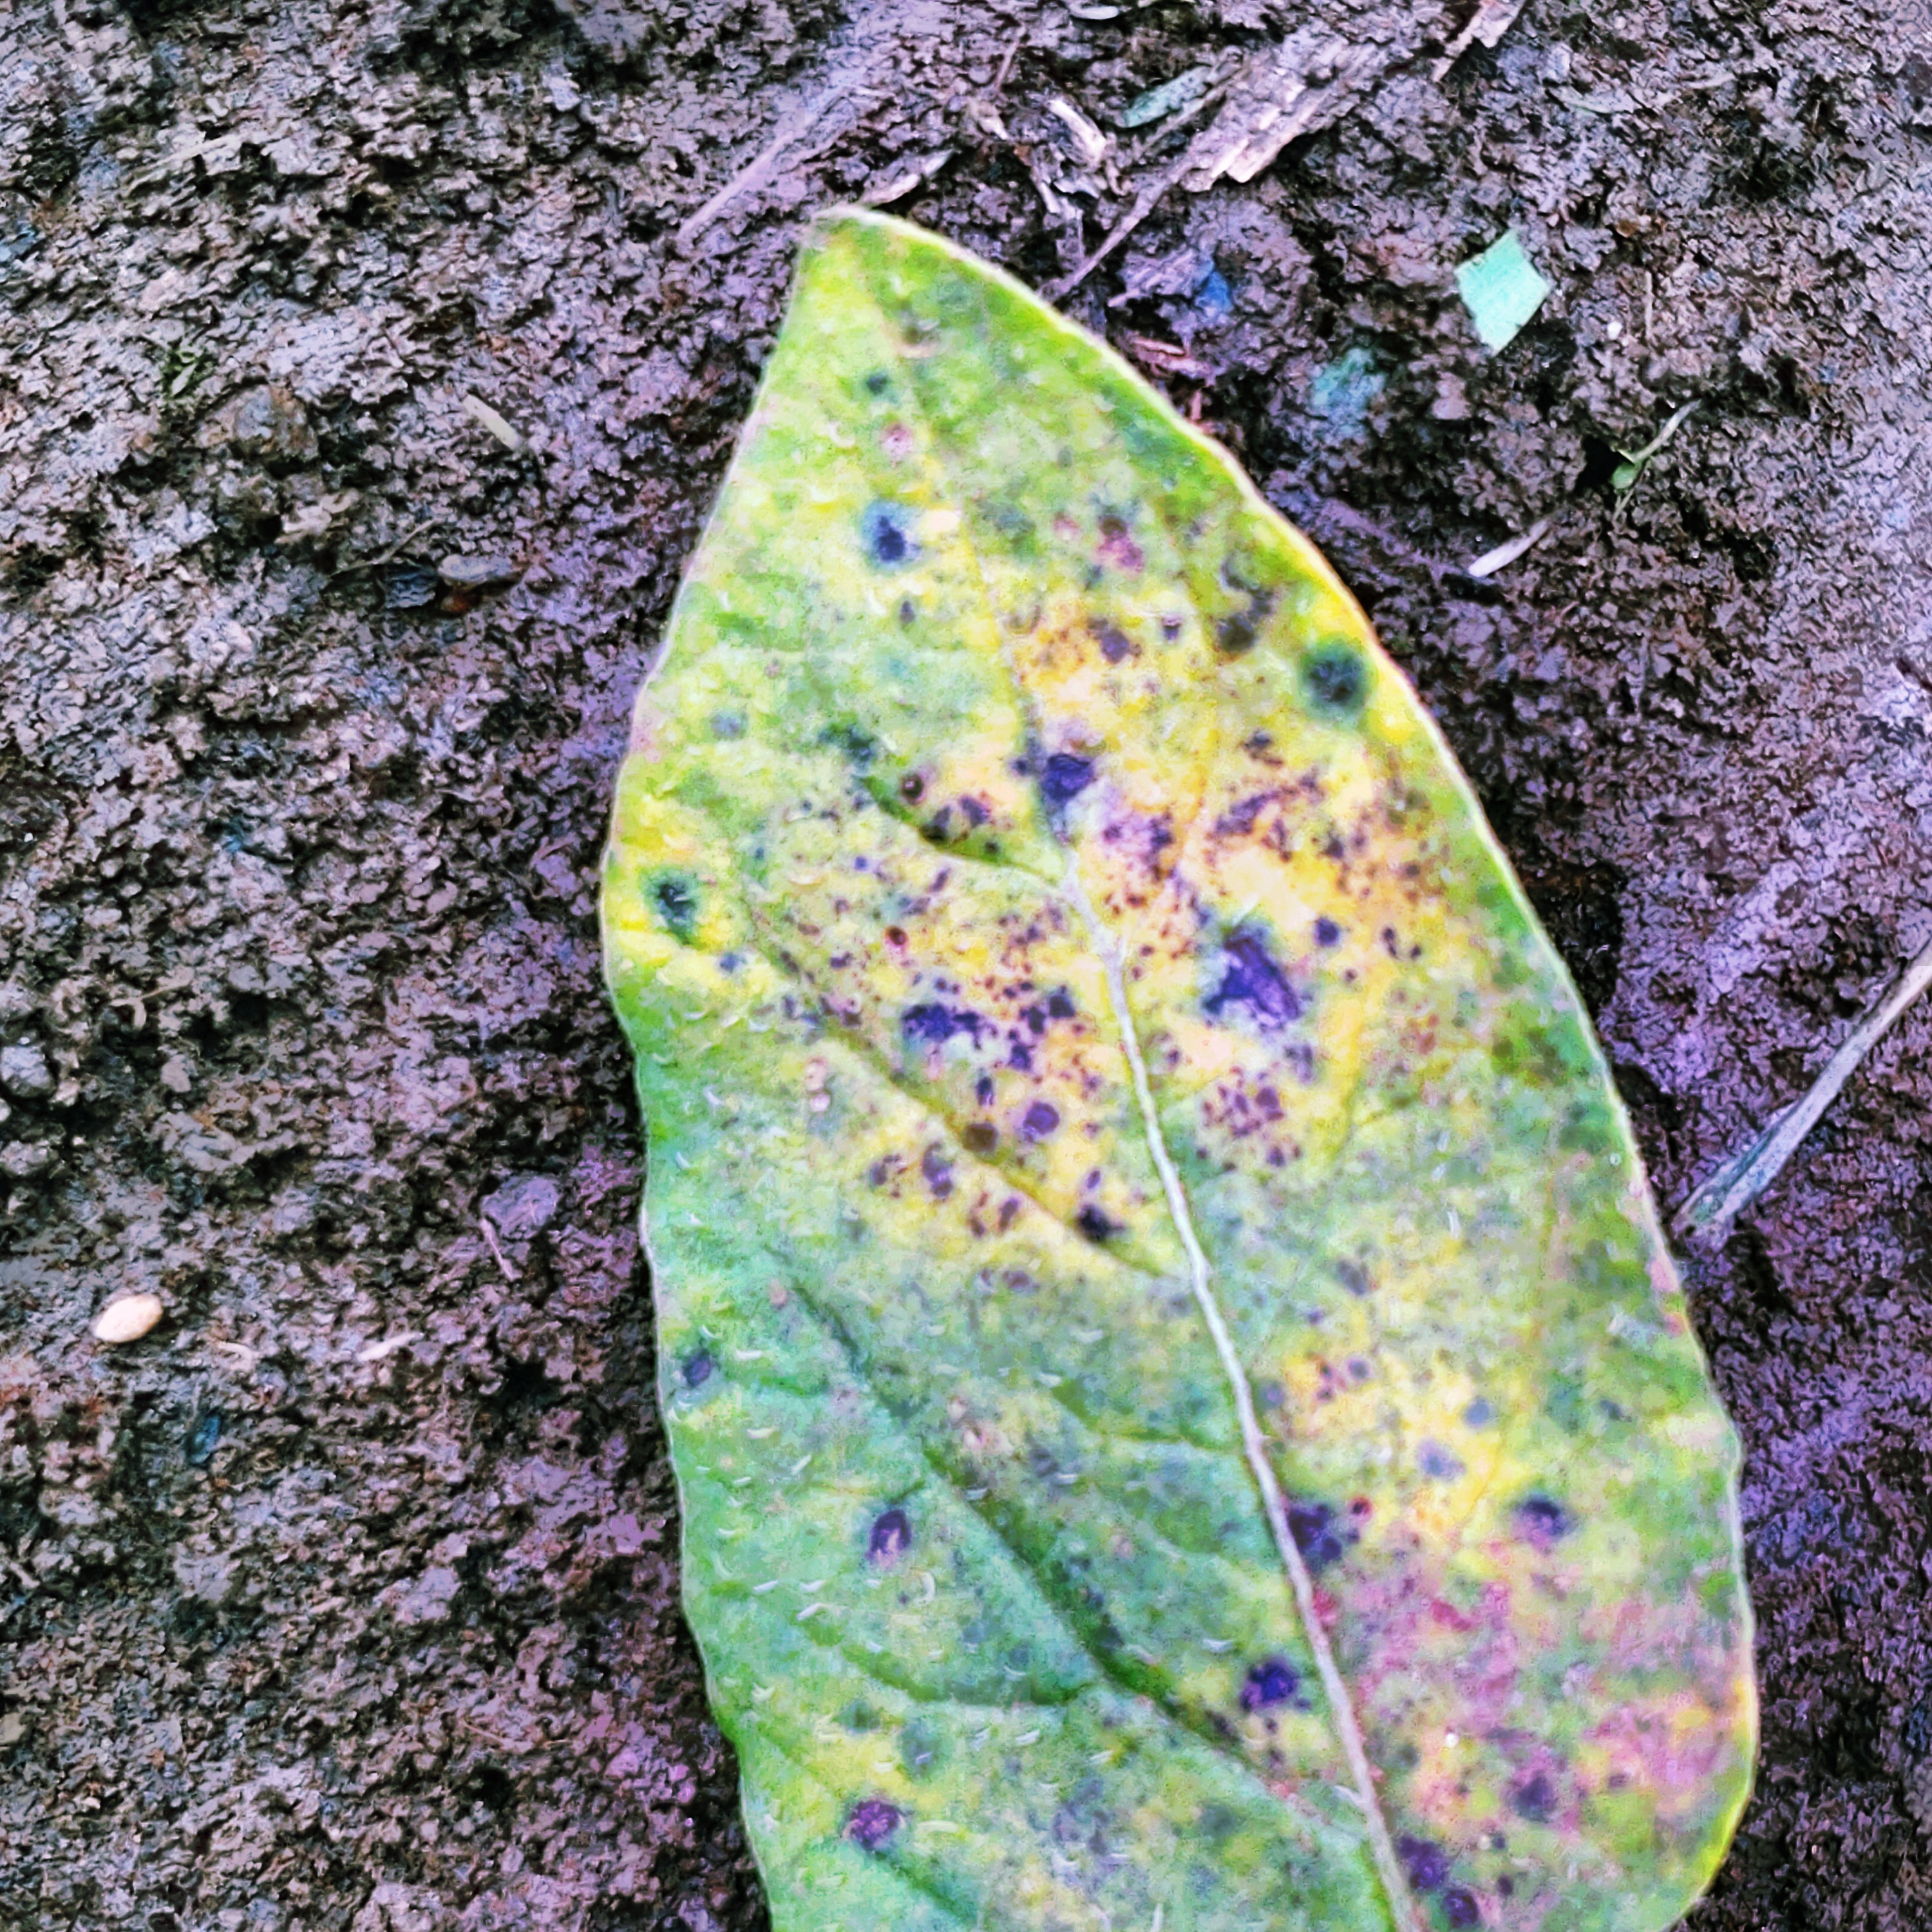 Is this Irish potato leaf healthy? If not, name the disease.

late blight
